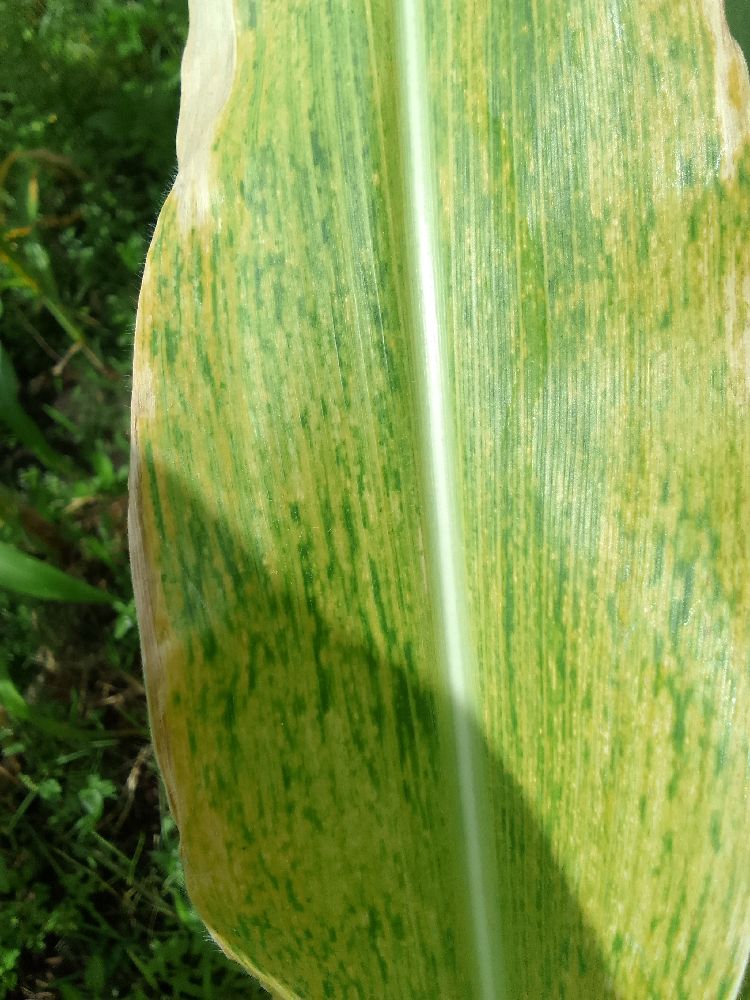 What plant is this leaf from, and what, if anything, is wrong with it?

maize, maize lethal necrosis
